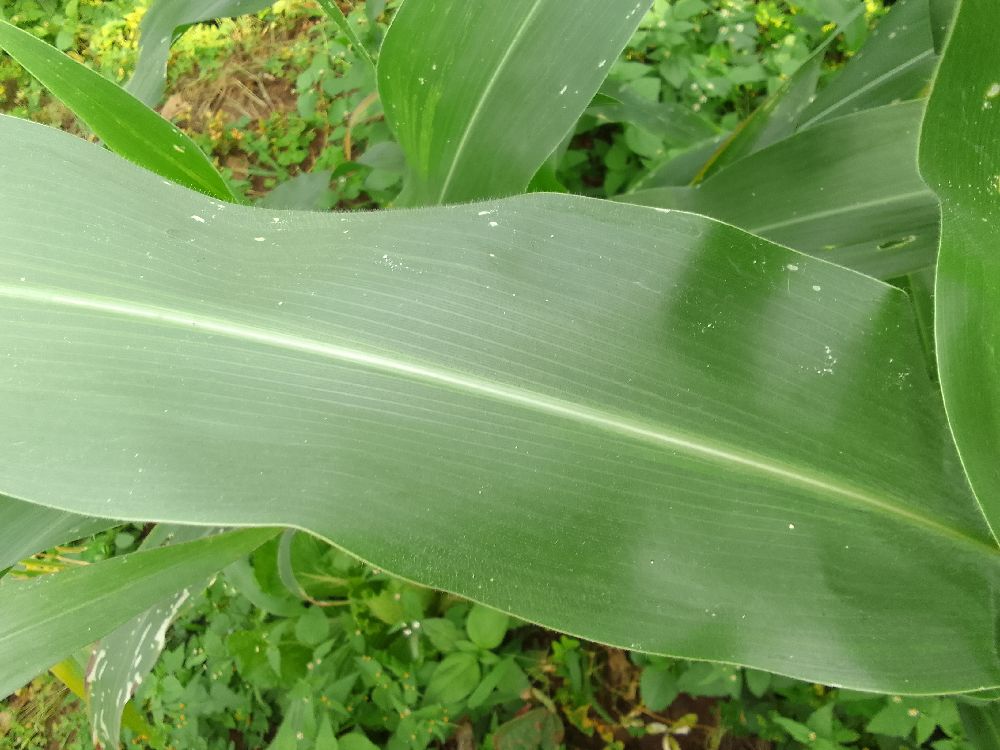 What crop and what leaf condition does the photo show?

maize, healthy
